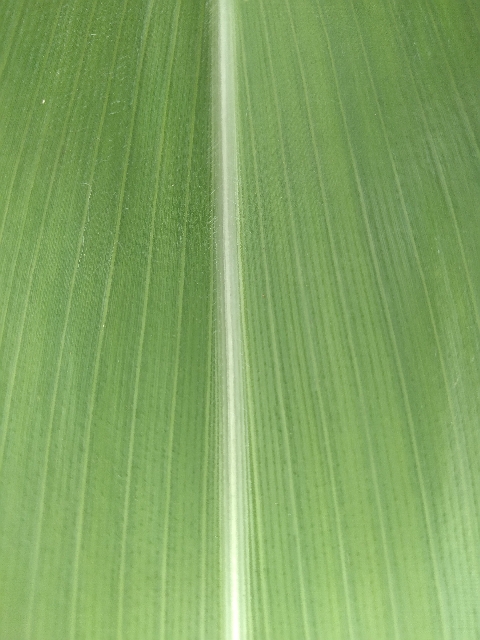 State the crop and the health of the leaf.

maize, healthy
